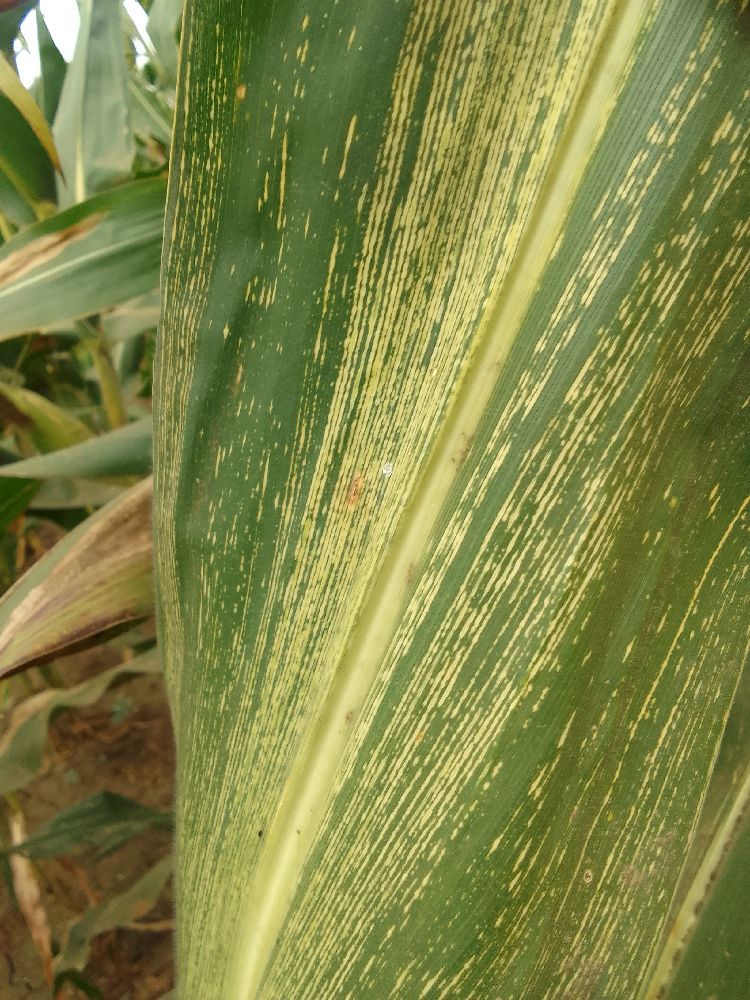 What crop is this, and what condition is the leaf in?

maize, maize streak virus
